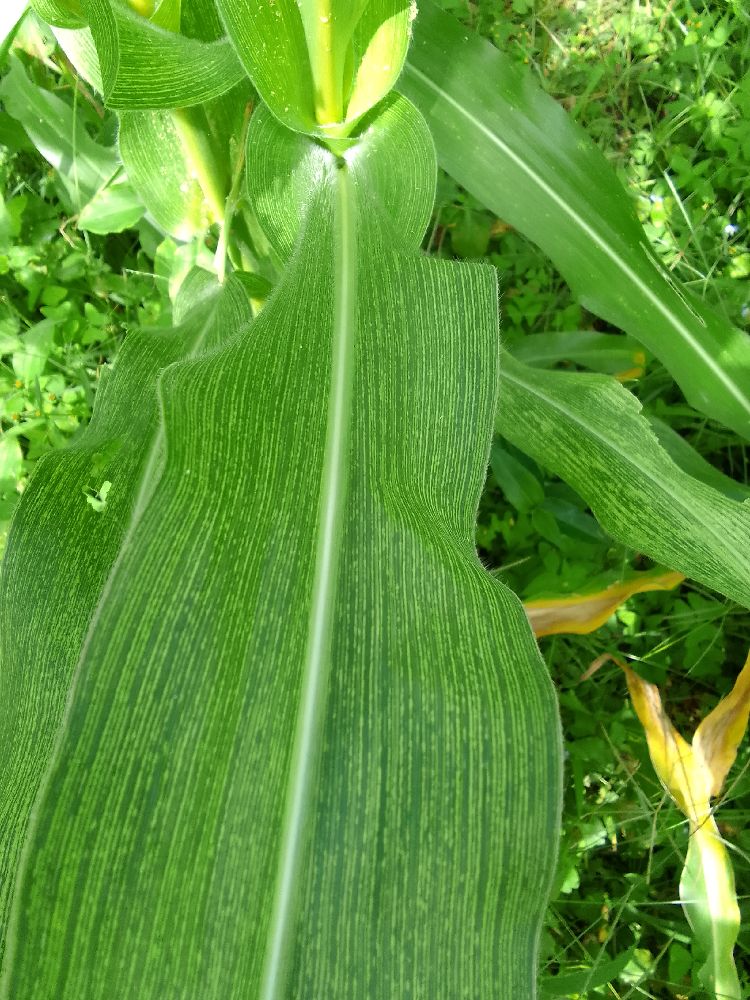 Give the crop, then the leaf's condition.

maize, maize streak virus
